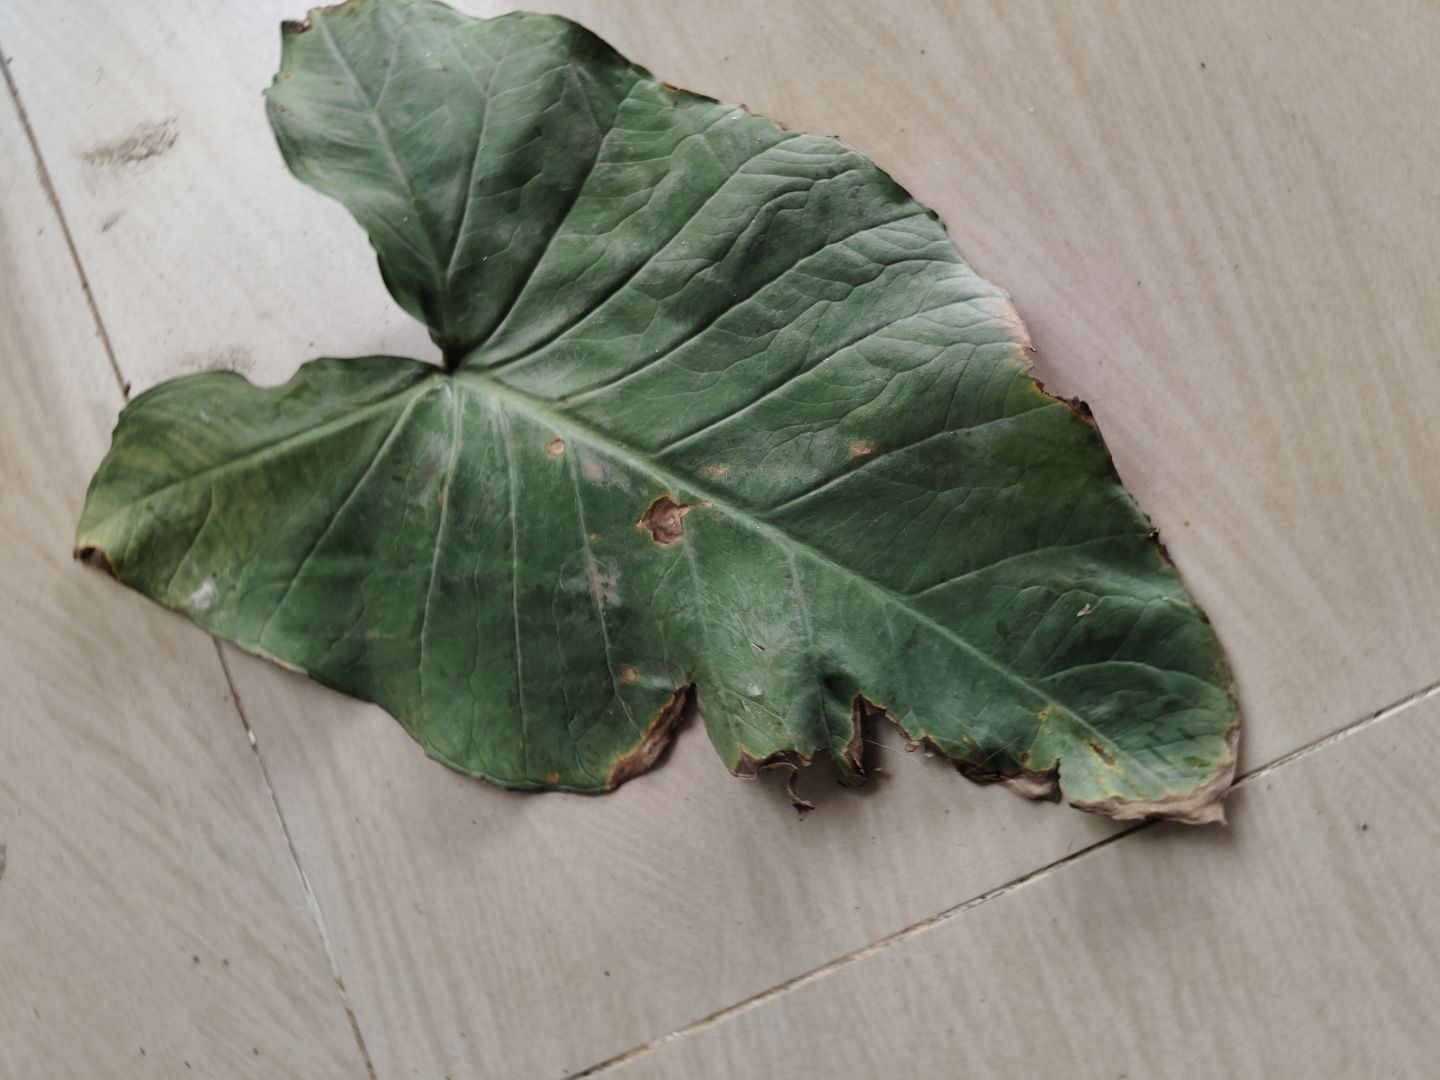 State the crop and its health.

taro, leaf blight
